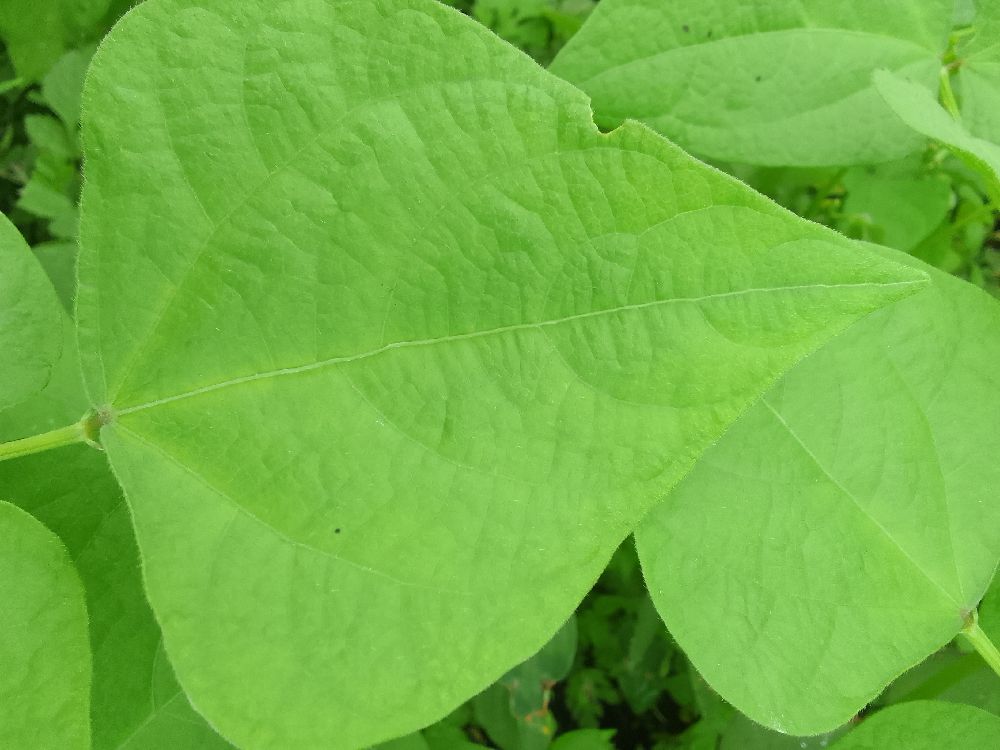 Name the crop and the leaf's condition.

common bean, healthy
